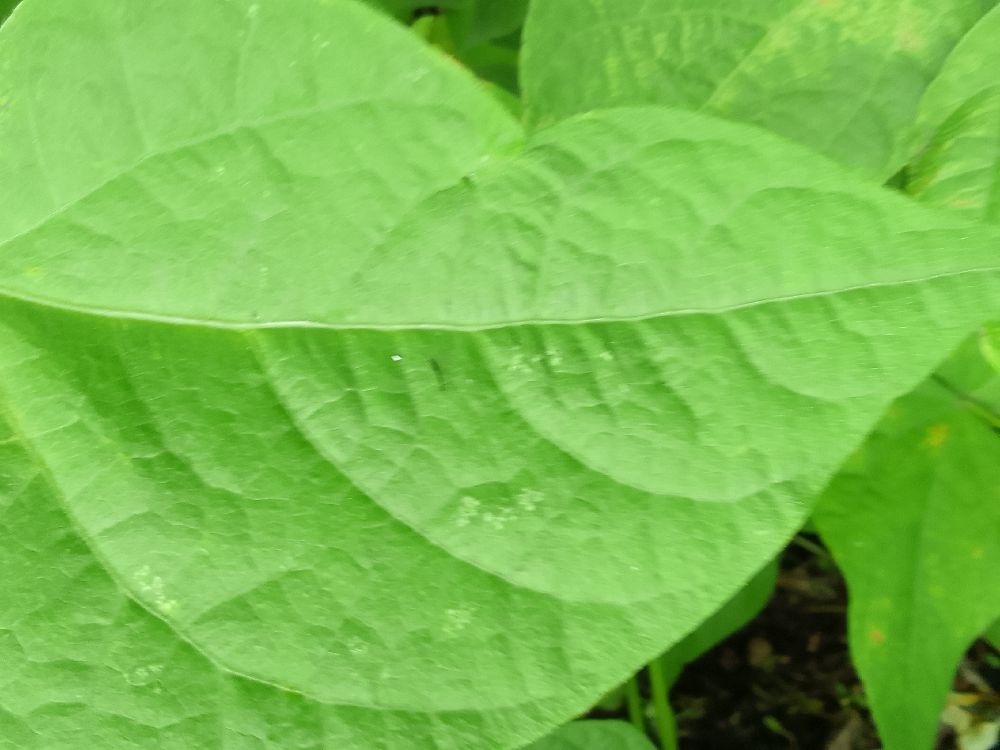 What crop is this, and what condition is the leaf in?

common bean, healthy
